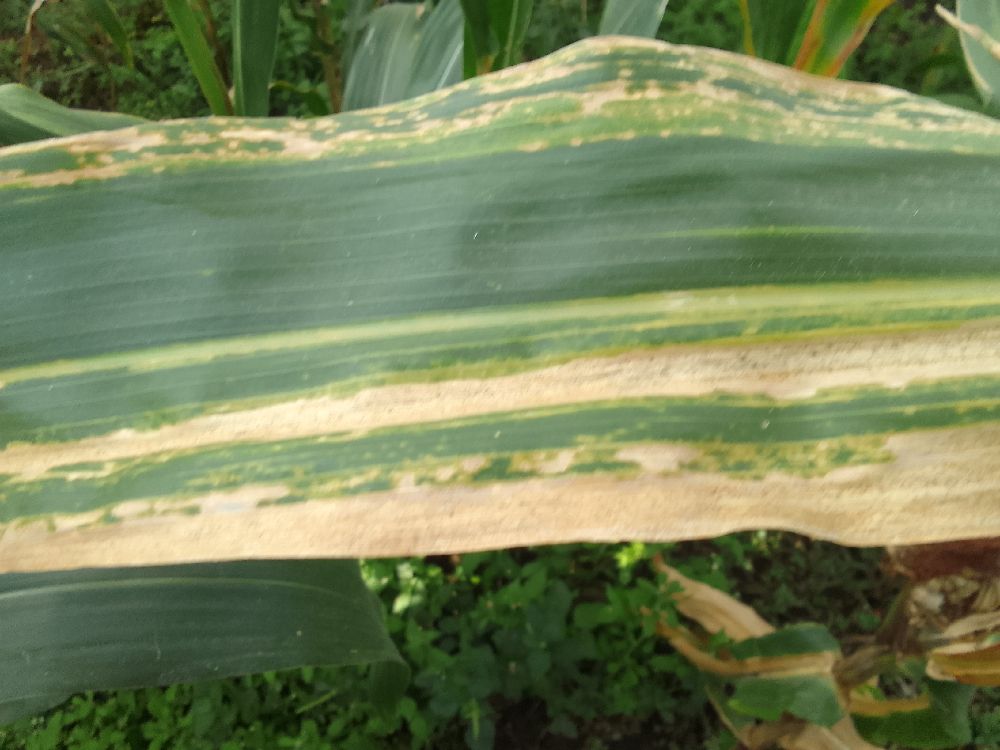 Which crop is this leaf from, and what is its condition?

maize, maize lethal necrosis
